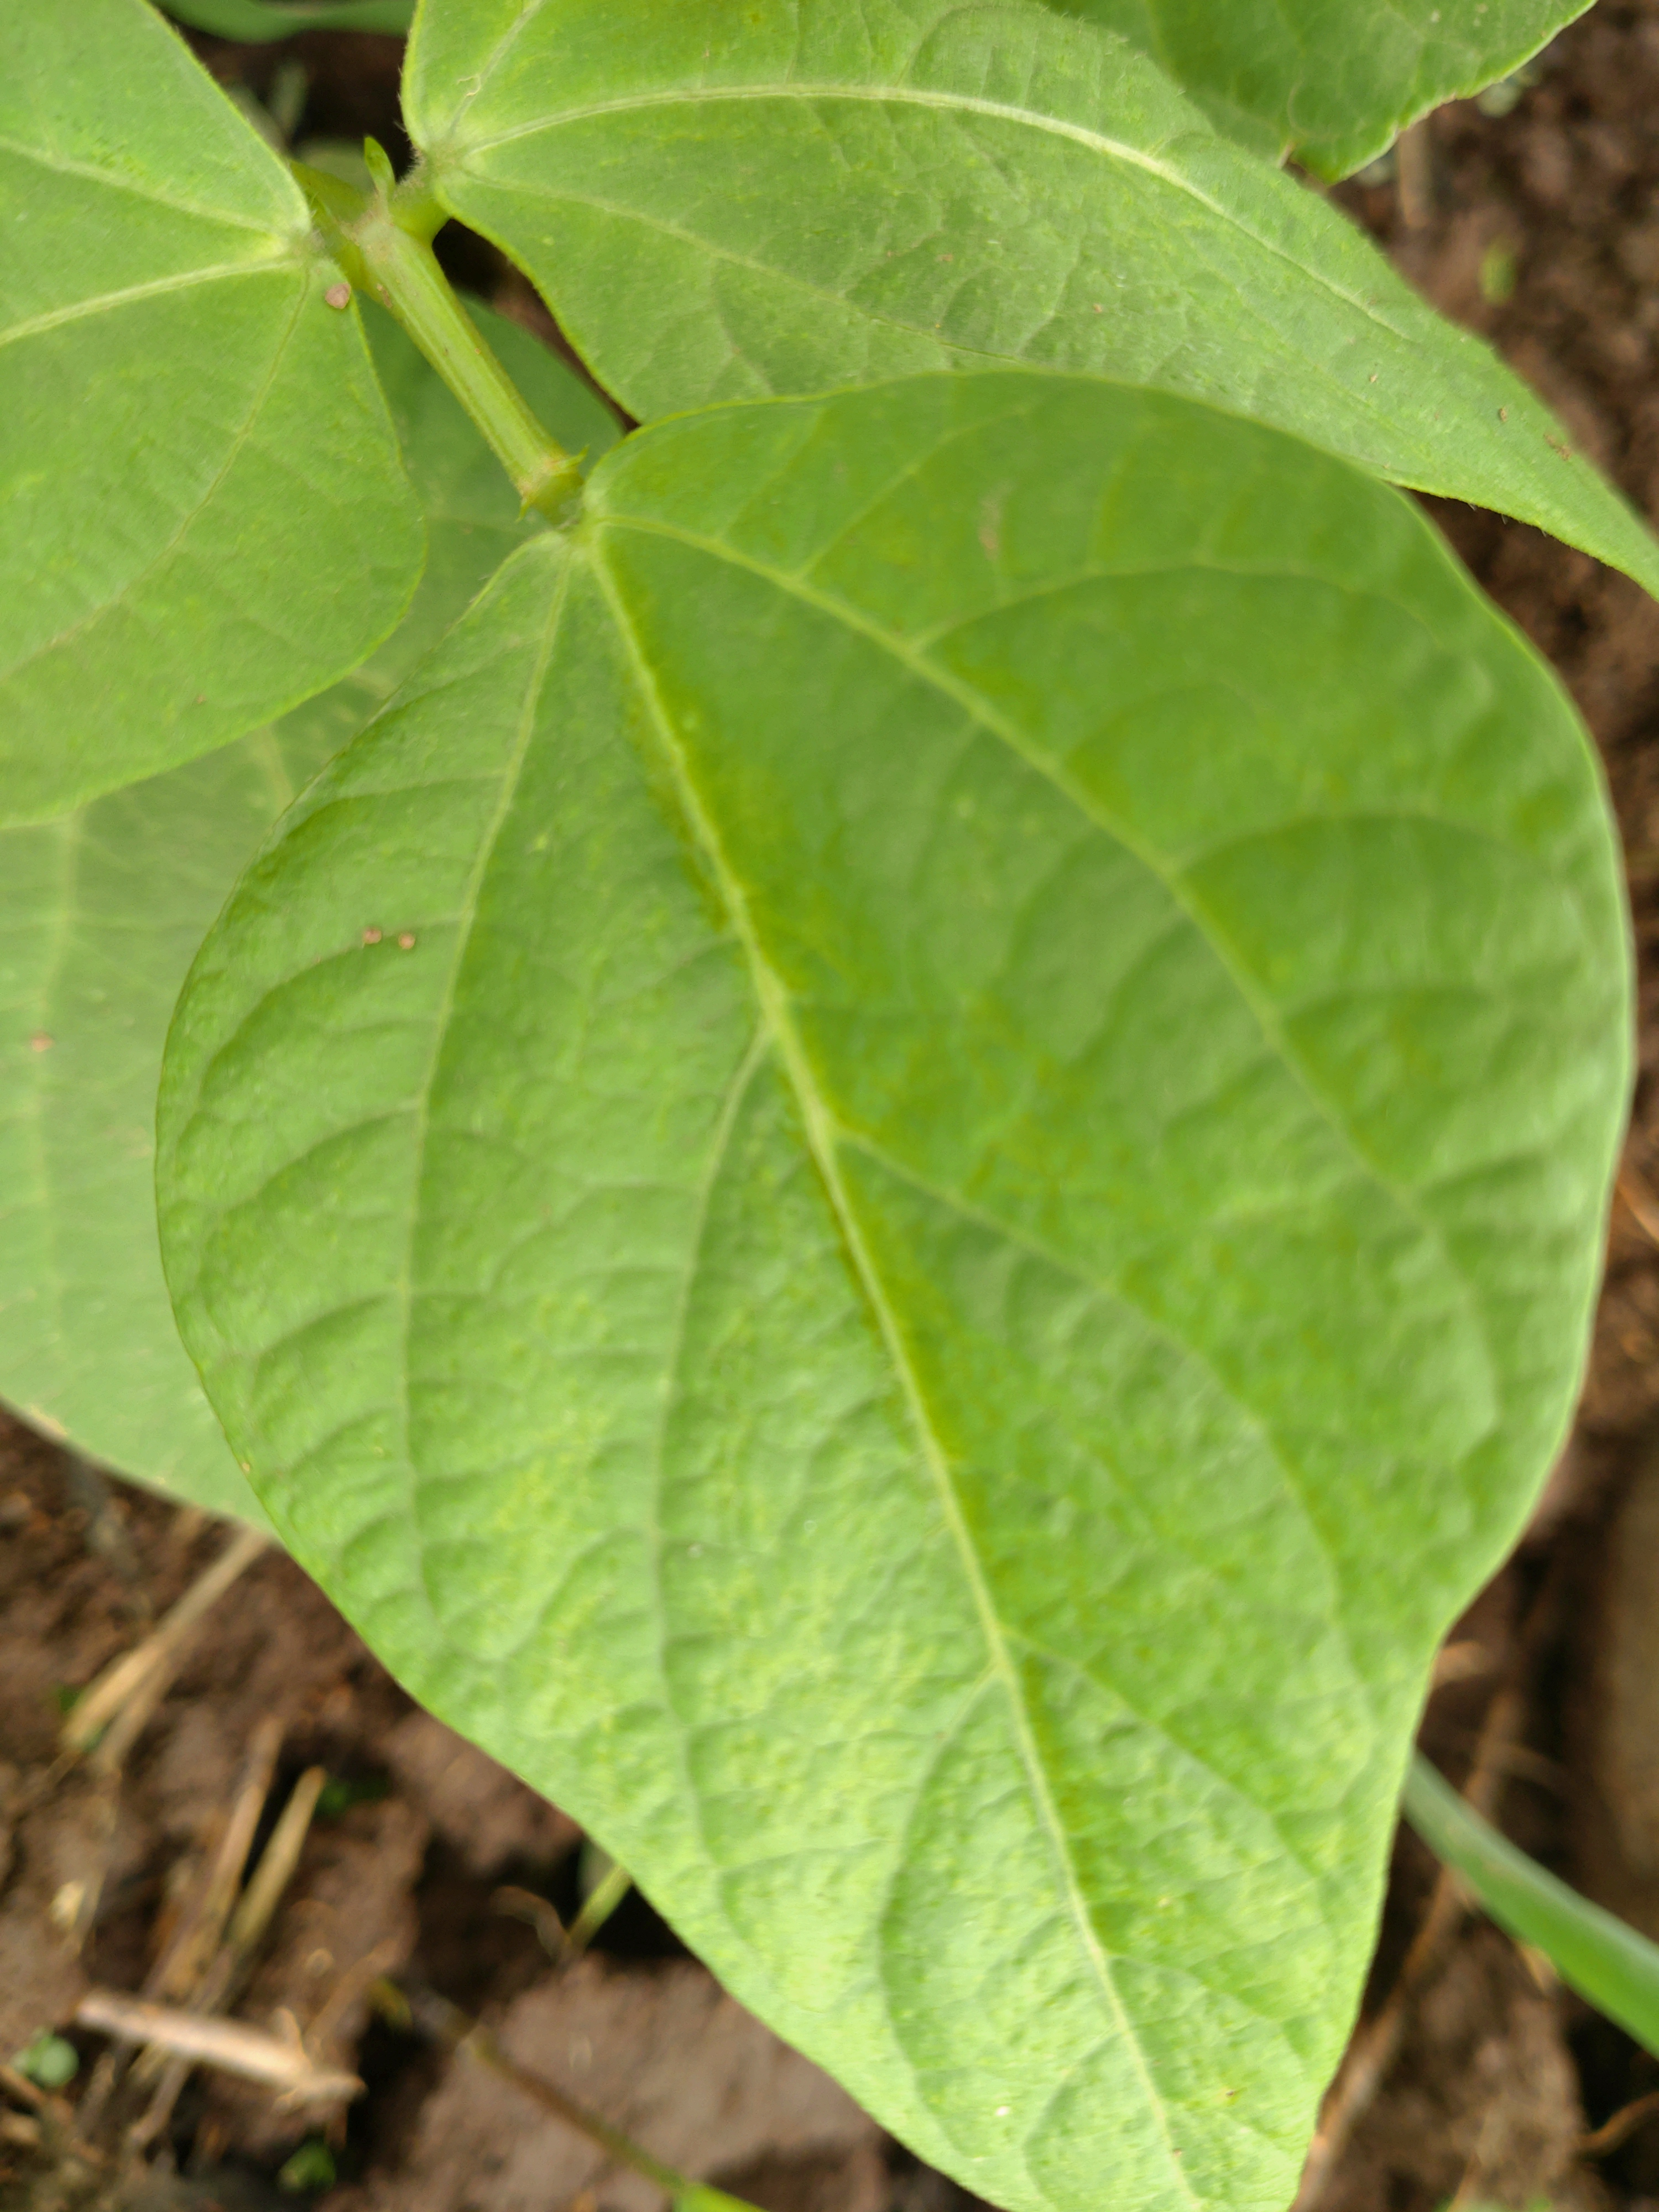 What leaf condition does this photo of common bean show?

healthy
